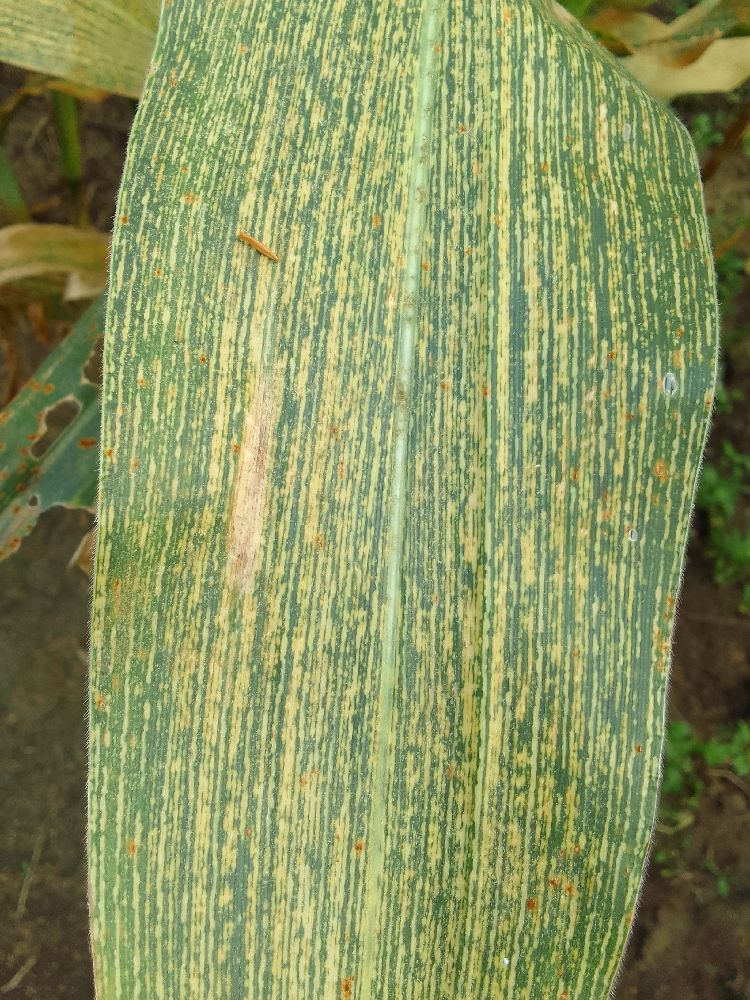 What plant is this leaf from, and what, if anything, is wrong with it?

maize, maize streak virus
